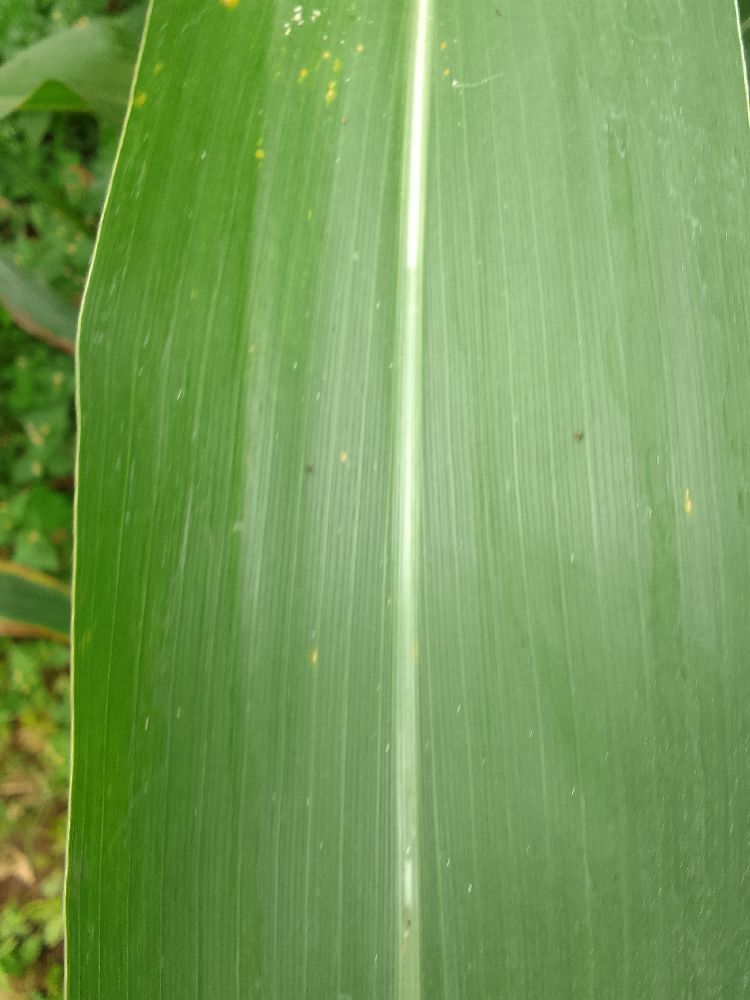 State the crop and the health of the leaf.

maize, healthy
